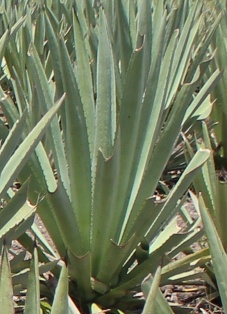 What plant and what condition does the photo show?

agave, spotted
